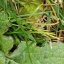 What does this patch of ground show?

structured weed
